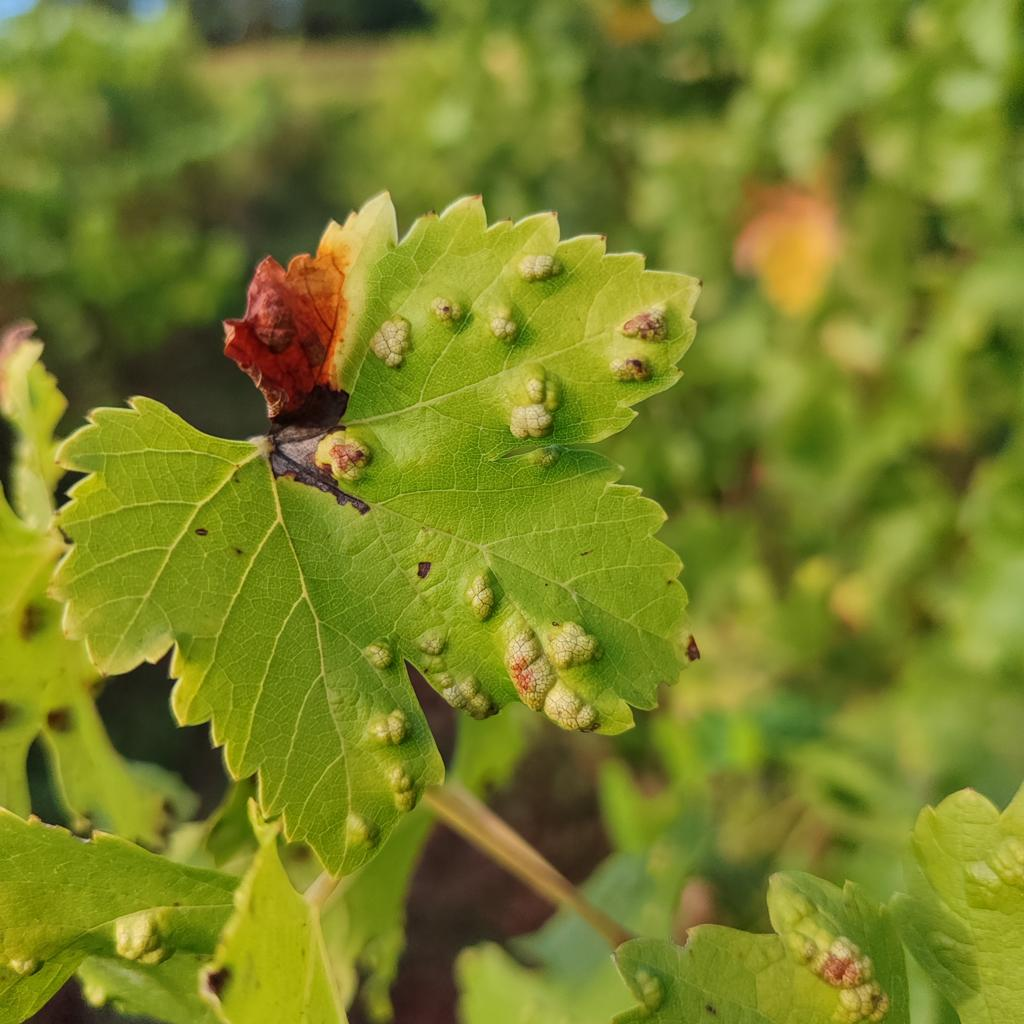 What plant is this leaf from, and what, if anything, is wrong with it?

grapevine, erineum mite
